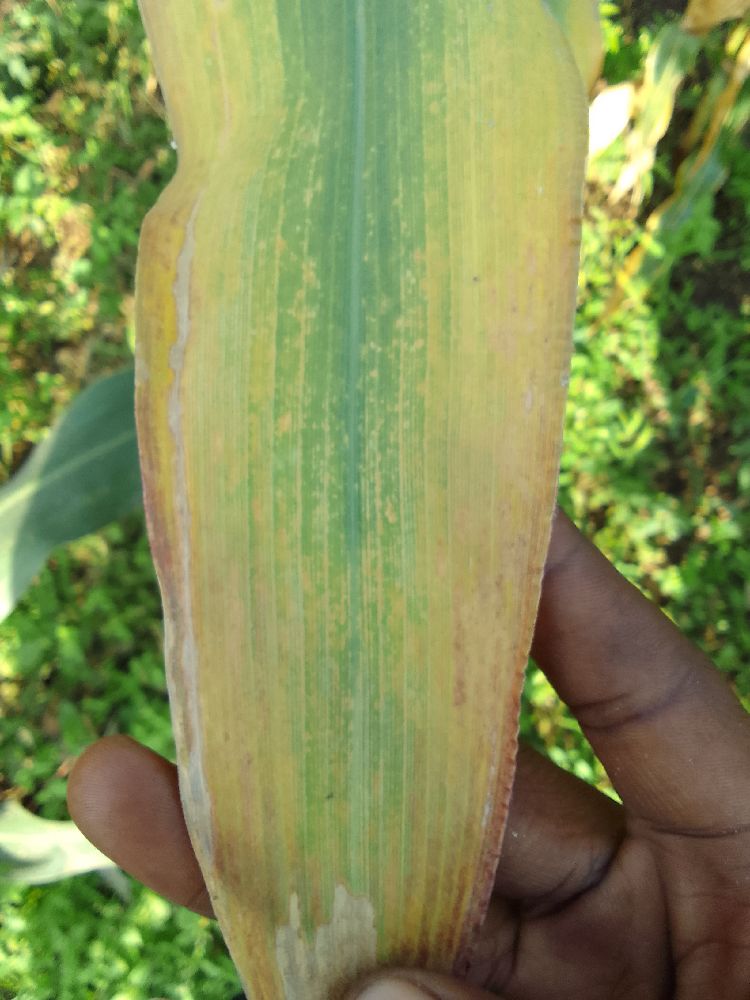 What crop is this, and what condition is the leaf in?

maize, maize lethal necrosis
